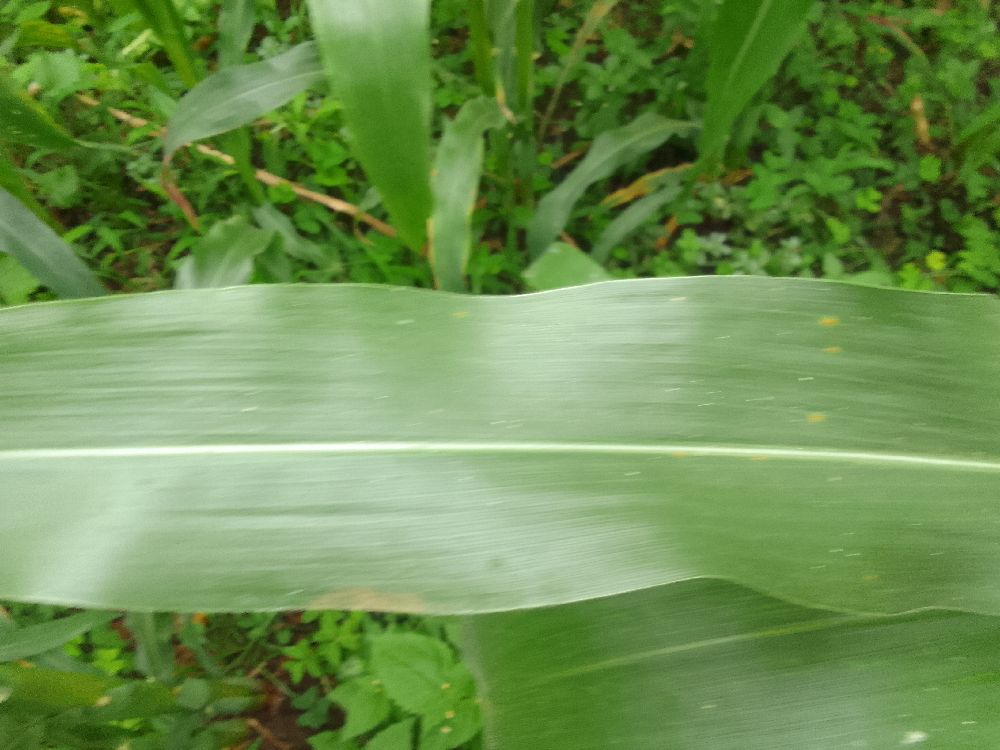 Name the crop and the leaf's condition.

maize, healthy
